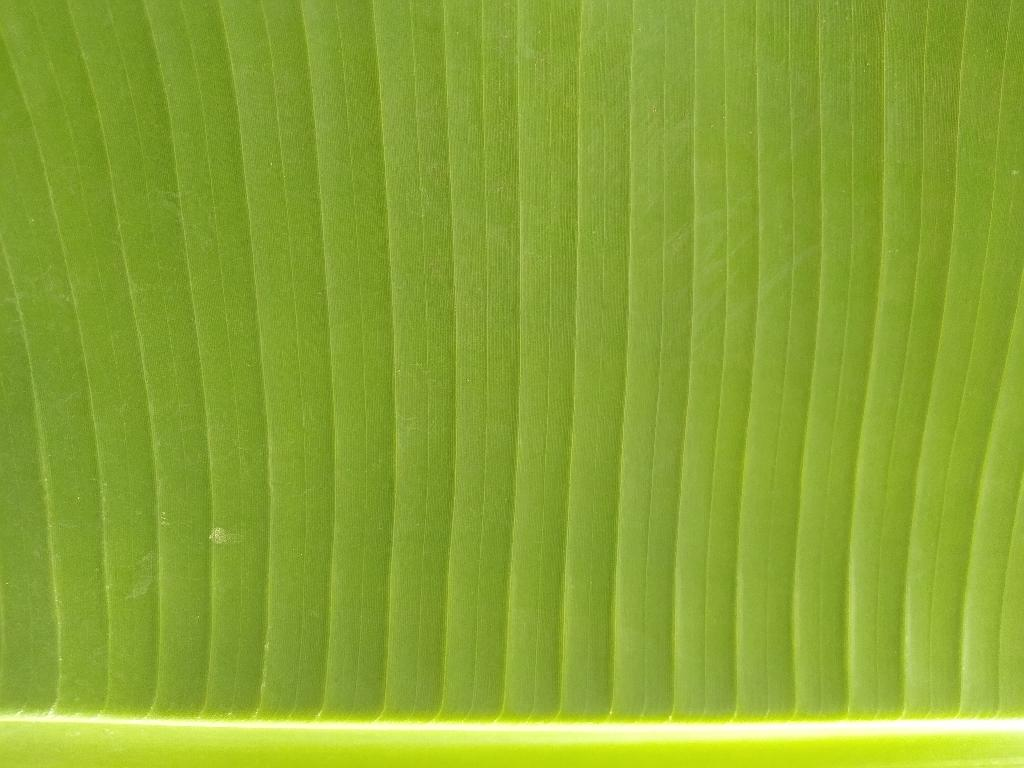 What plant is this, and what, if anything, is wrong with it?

banana, healthy
